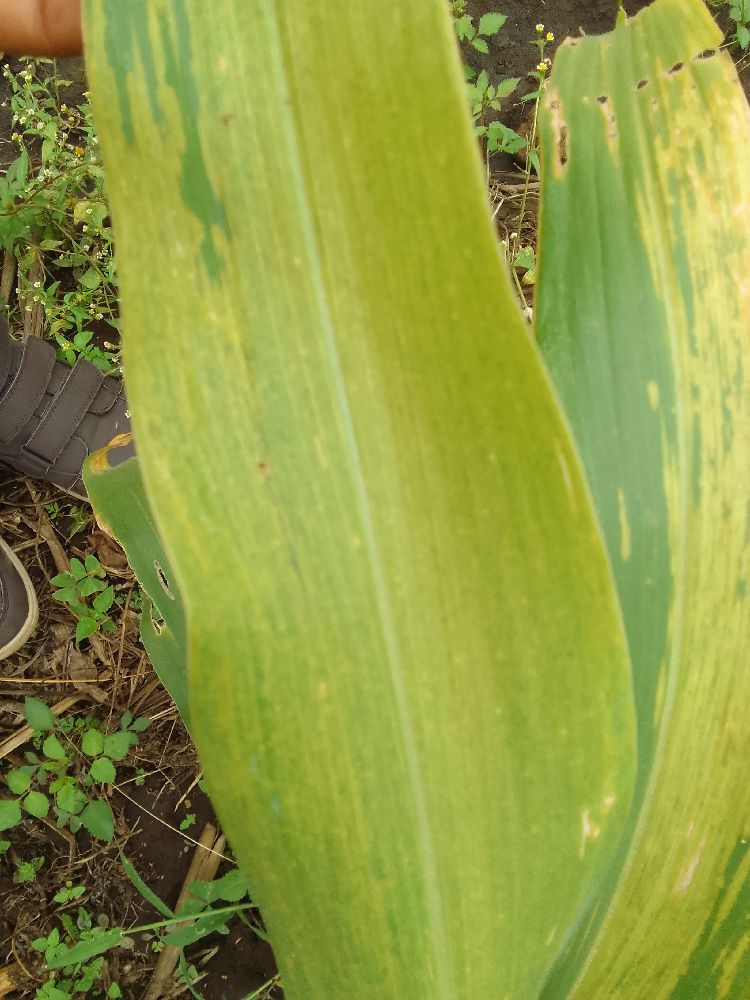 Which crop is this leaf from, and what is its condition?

maize, maize lethal necrosis
